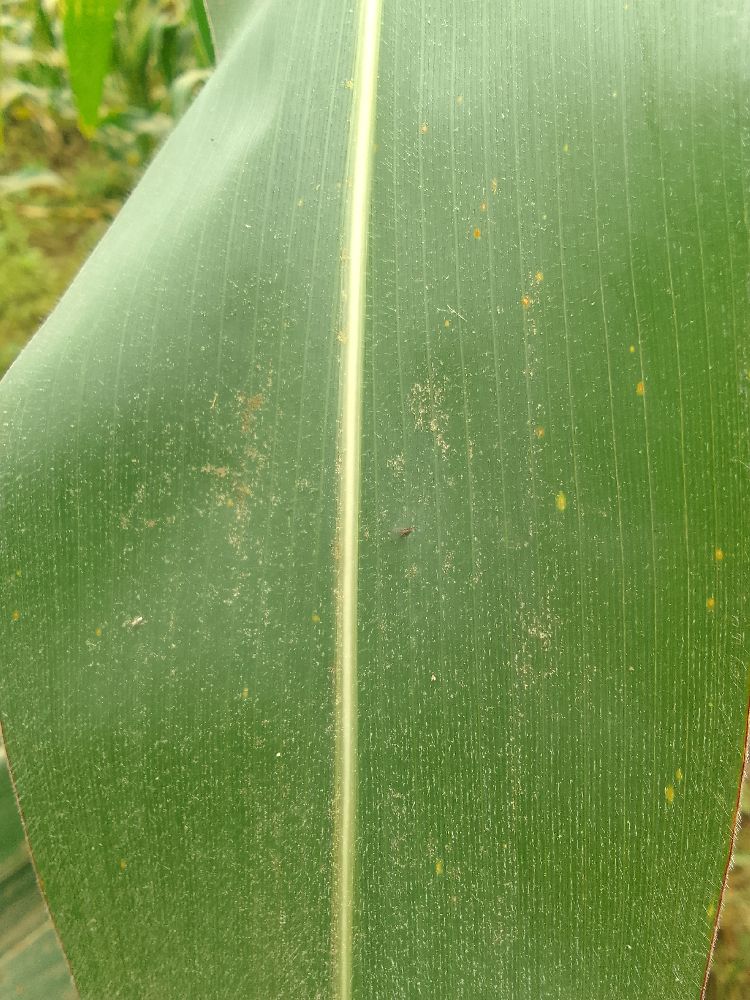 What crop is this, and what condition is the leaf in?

maize, healthy
